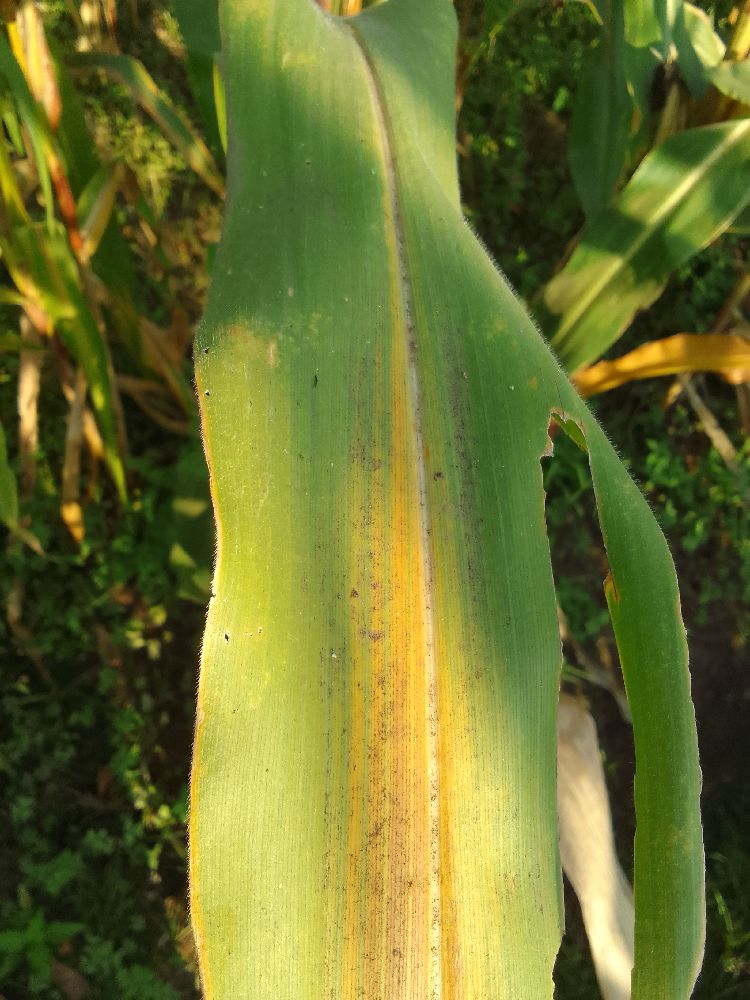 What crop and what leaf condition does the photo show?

maize, maize lethal necrosis
